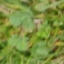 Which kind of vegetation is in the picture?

unstructured weed
